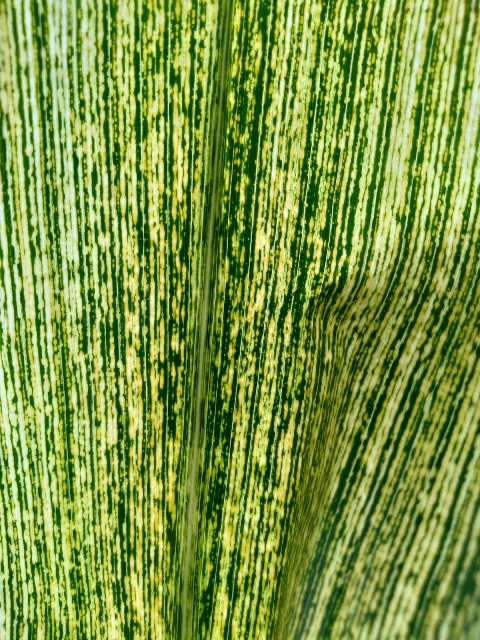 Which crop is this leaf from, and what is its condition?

maize, maize streak virus
